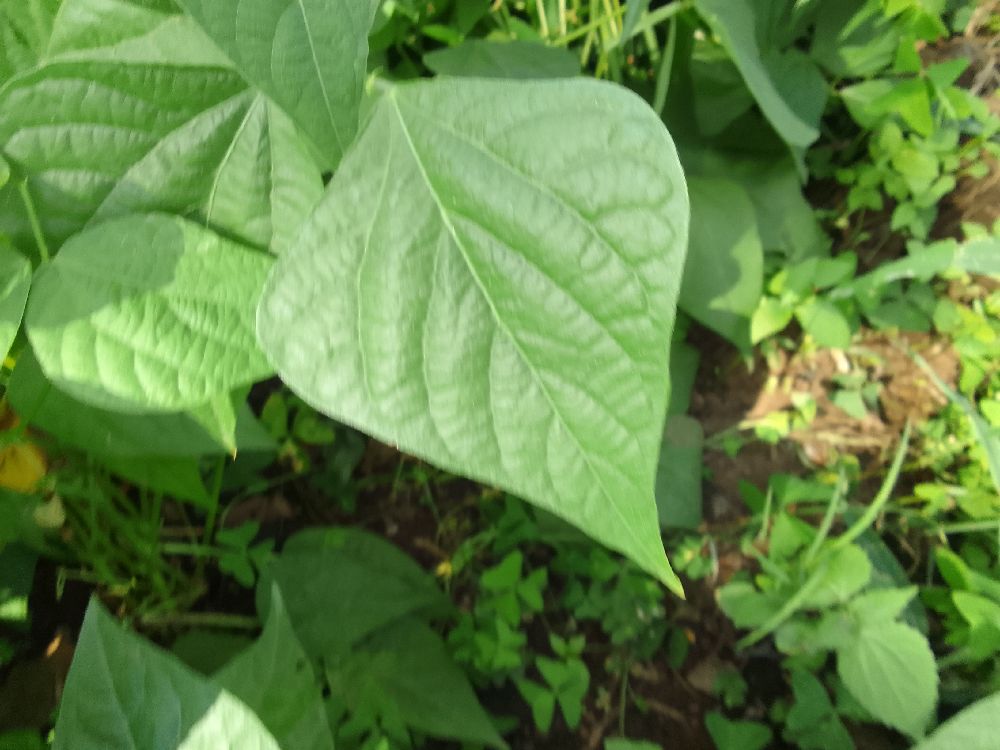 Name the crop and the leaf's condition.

common bean, healthy
